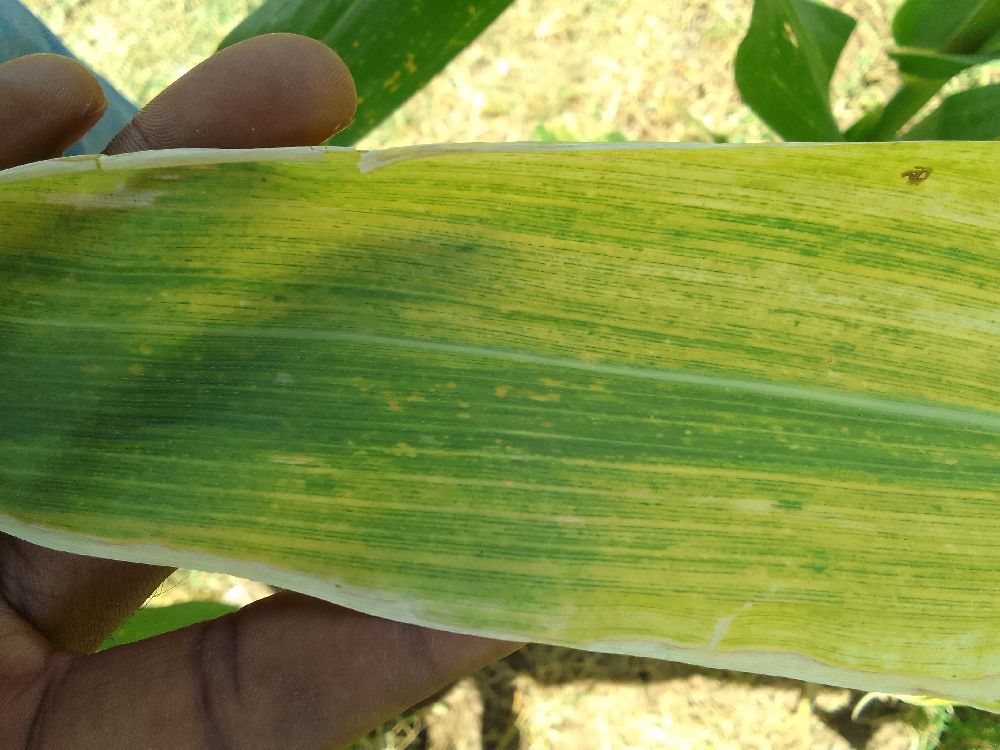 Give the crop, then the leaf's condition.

maize, maize lethal necrosis
